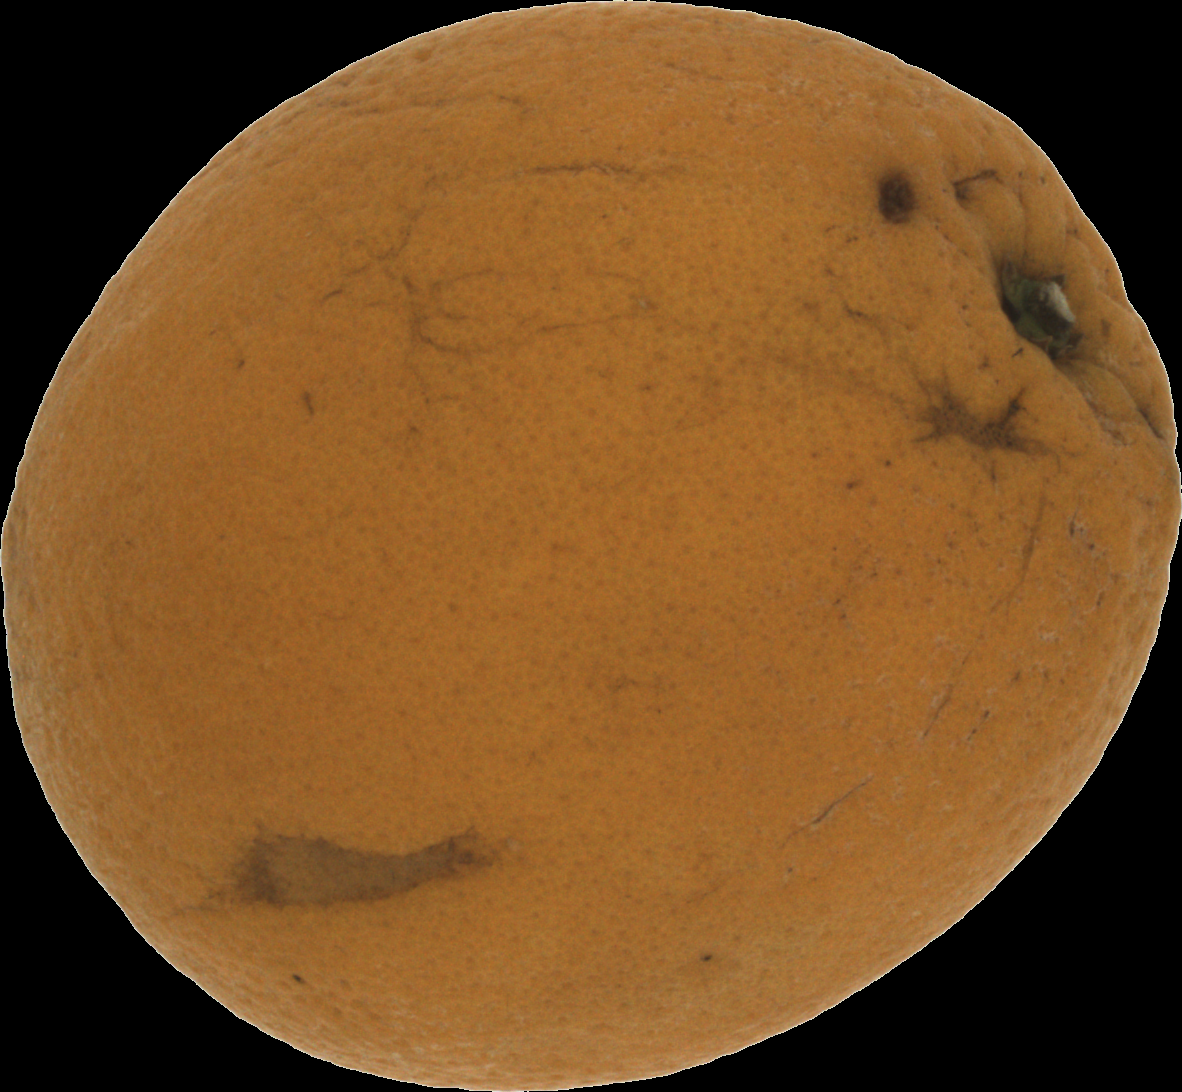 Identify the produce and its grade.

orange, bad
